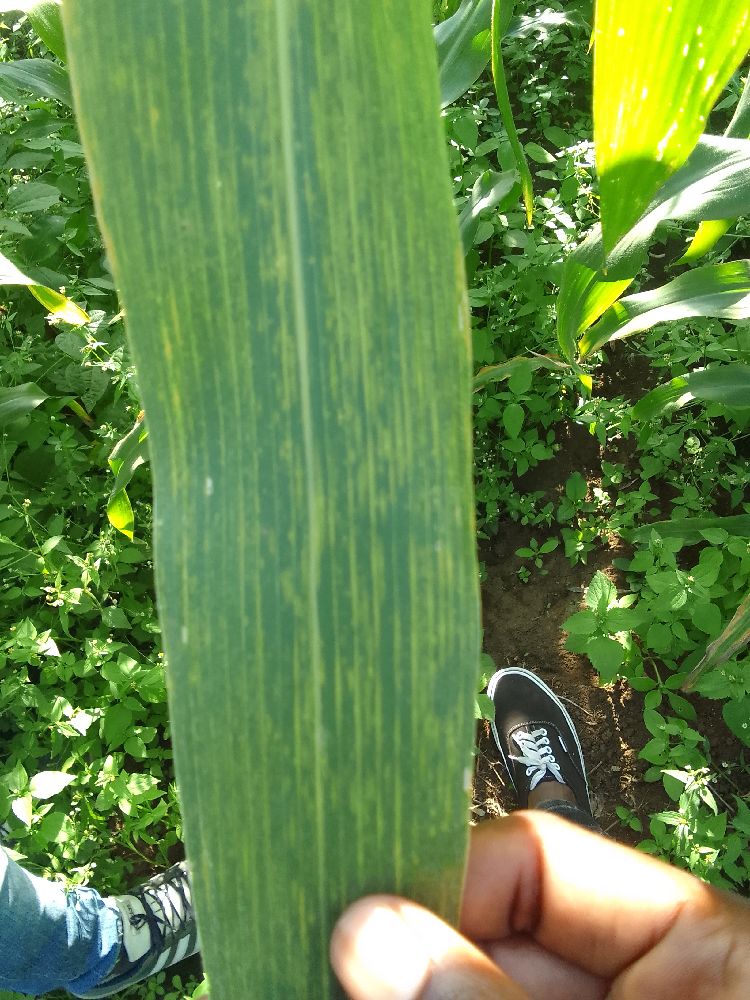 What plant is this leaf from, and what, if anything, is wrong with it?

maize, maize lethal necrosis
